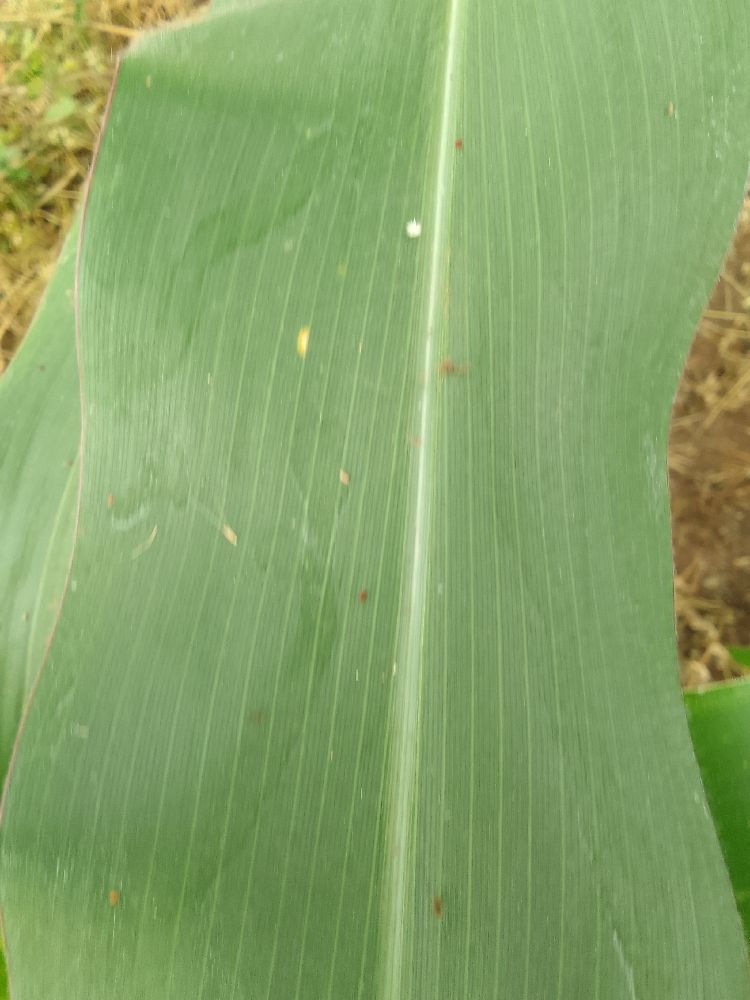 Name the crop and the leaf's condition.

maize, healthy
